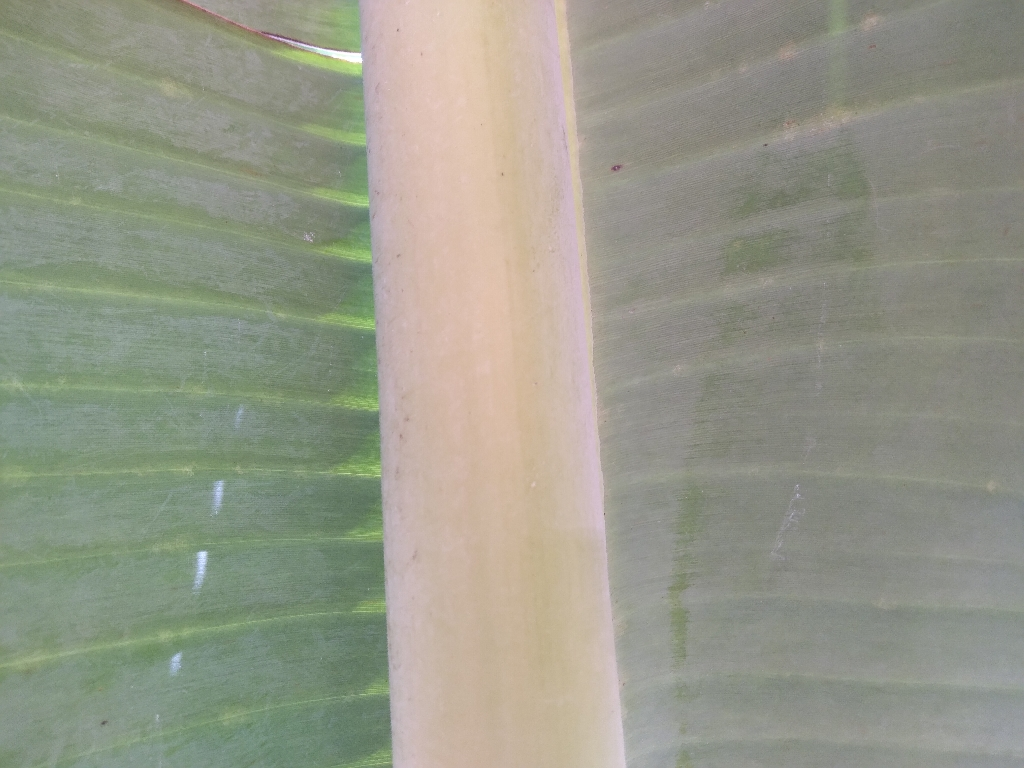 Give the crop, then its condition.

banana, healthy
